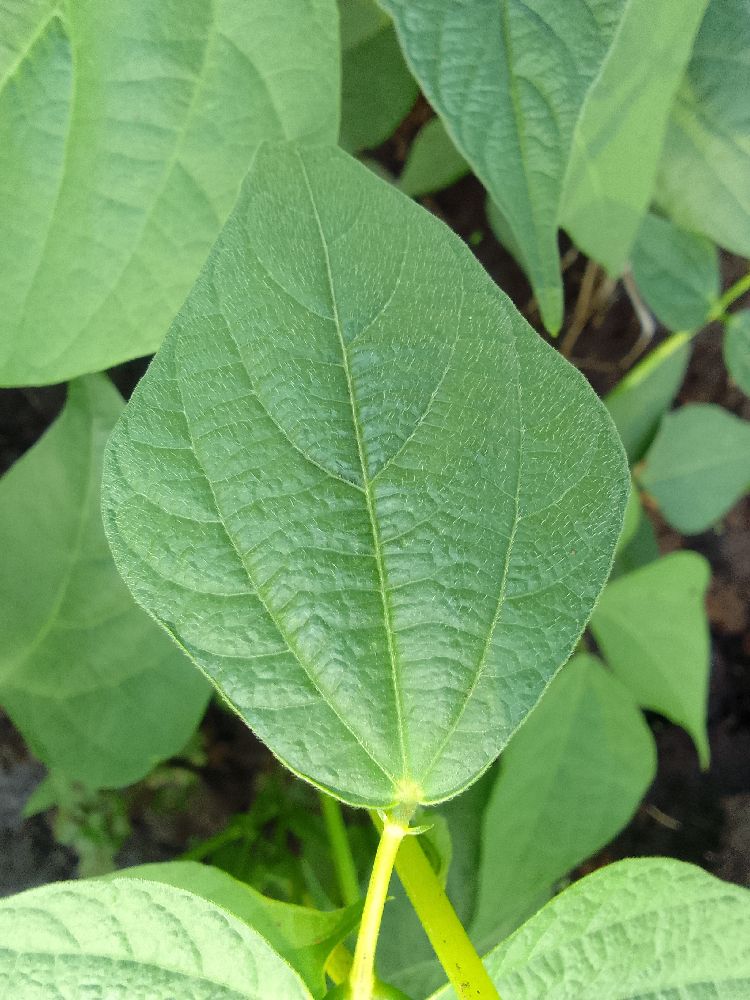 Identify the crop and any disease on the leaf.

common bean, healthy
